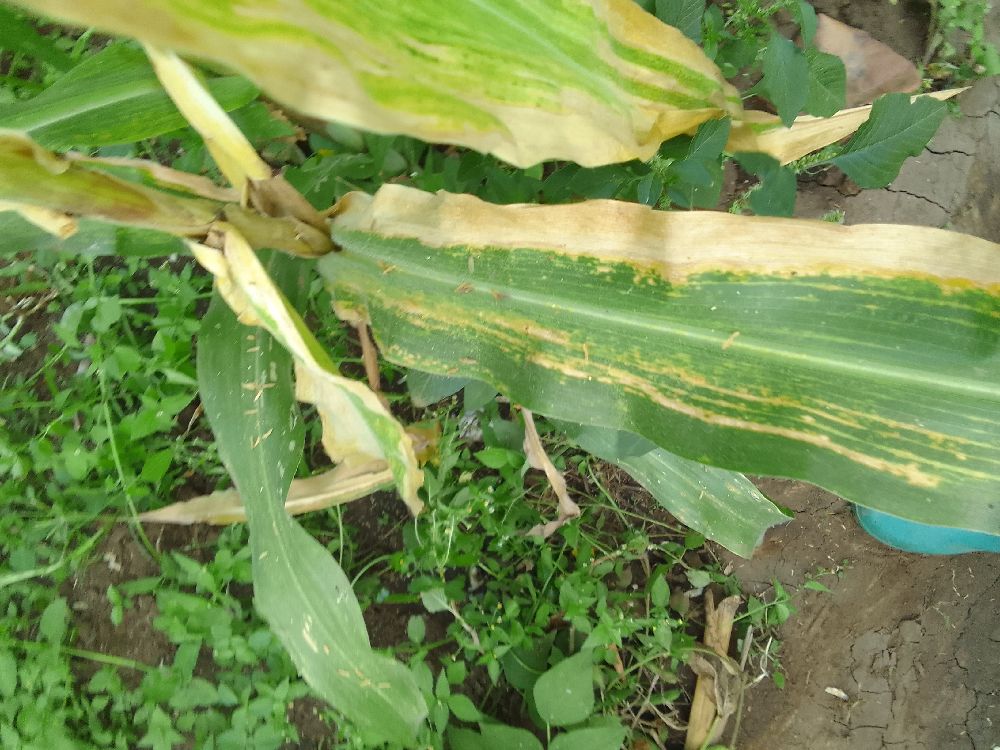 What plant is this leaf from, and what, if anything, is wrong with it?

maize, maize lethal necrosis
